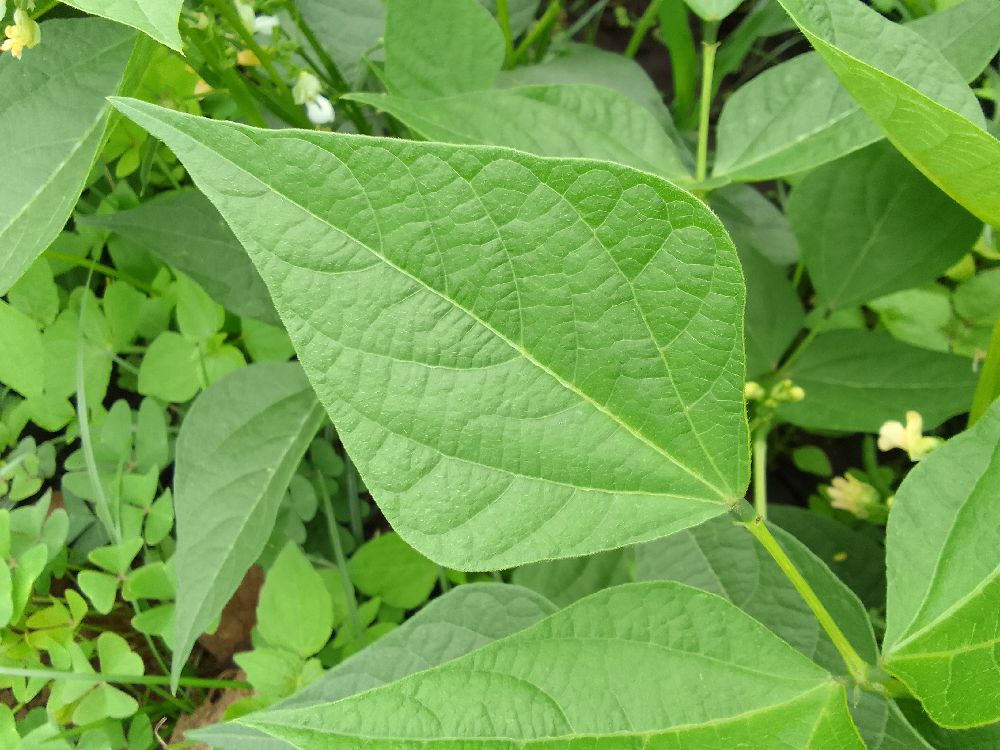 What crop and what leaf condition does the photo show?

common bean, healthy
